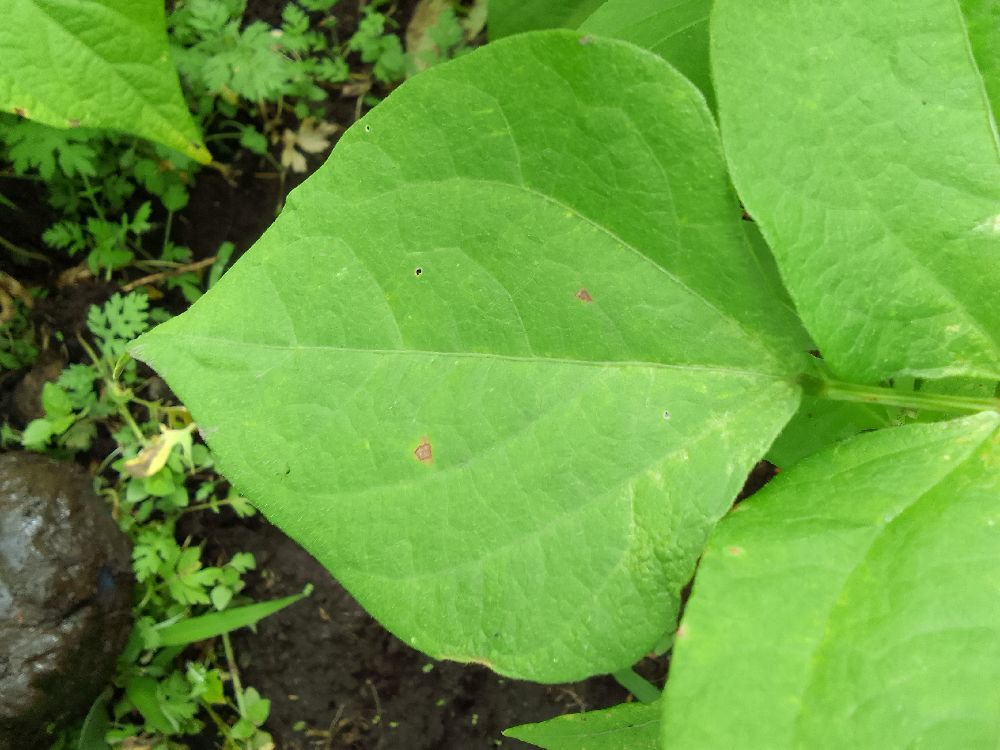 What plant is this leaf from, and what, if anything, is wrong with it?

common bean, healthy
